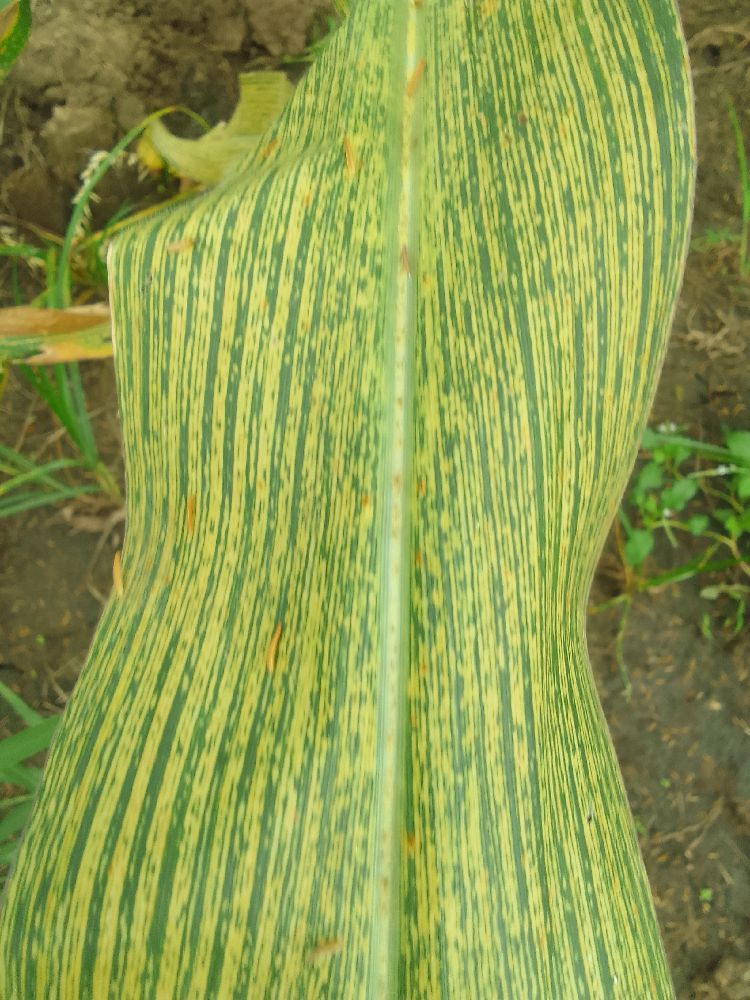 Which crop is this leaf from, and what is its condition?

maize, maize streak virus
